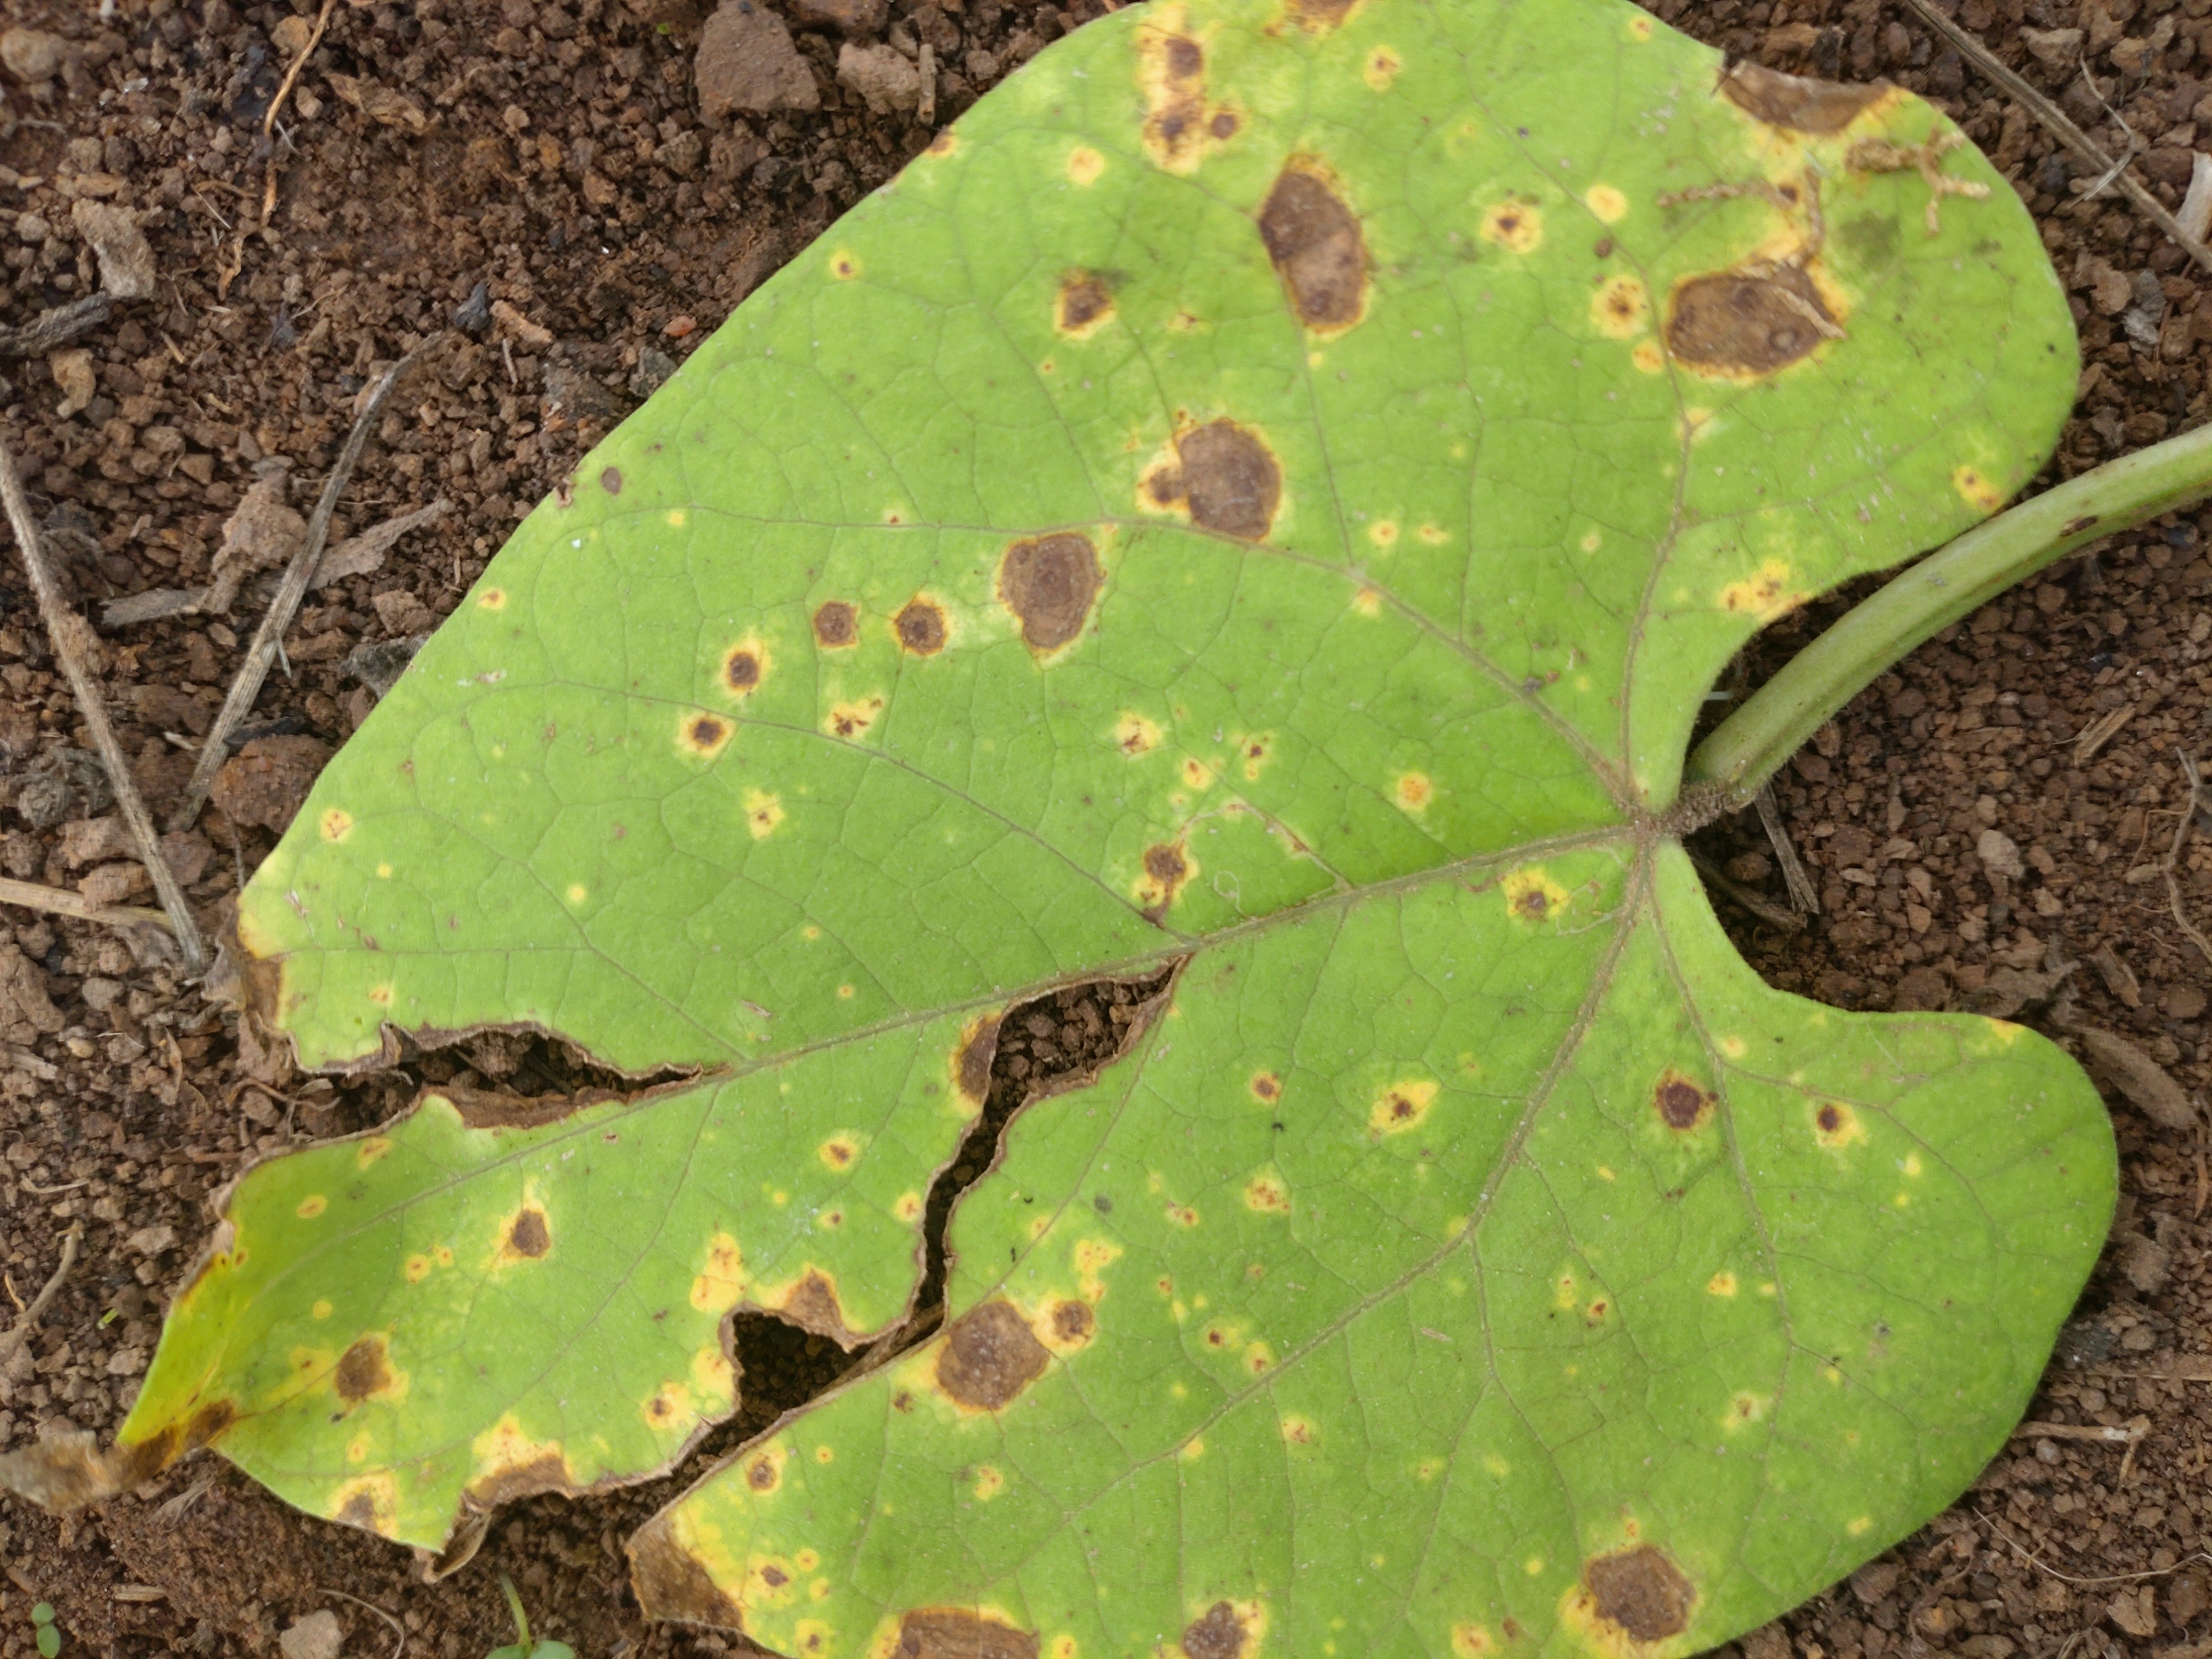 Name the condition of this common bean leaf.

rust
